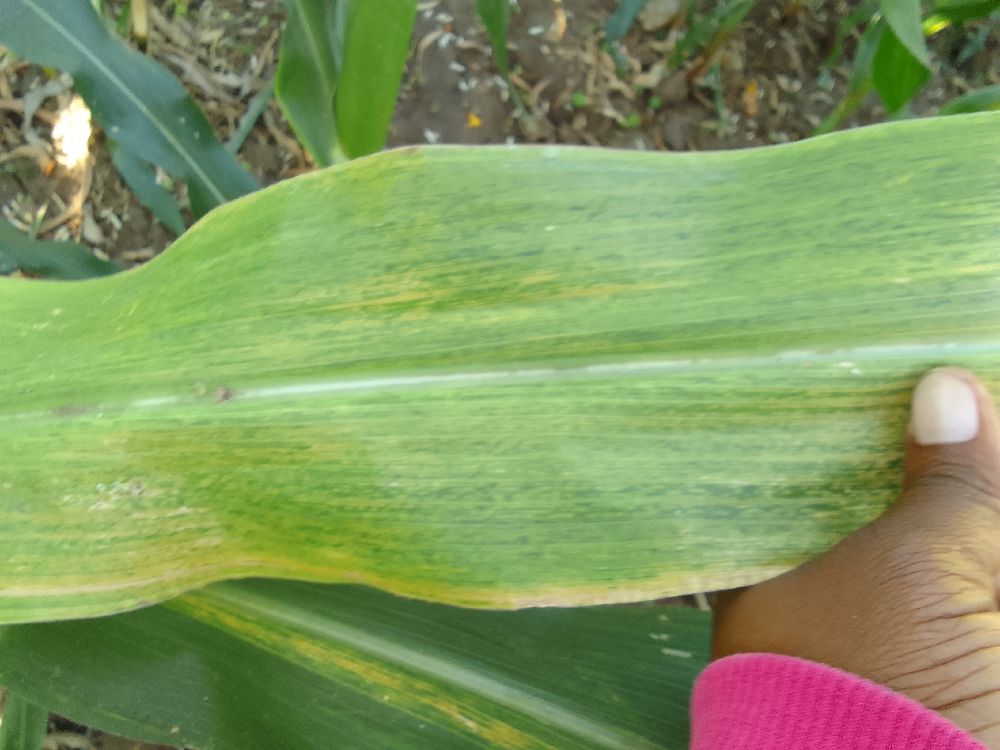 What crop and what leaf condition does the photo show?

maize, maize lethal necrosis
